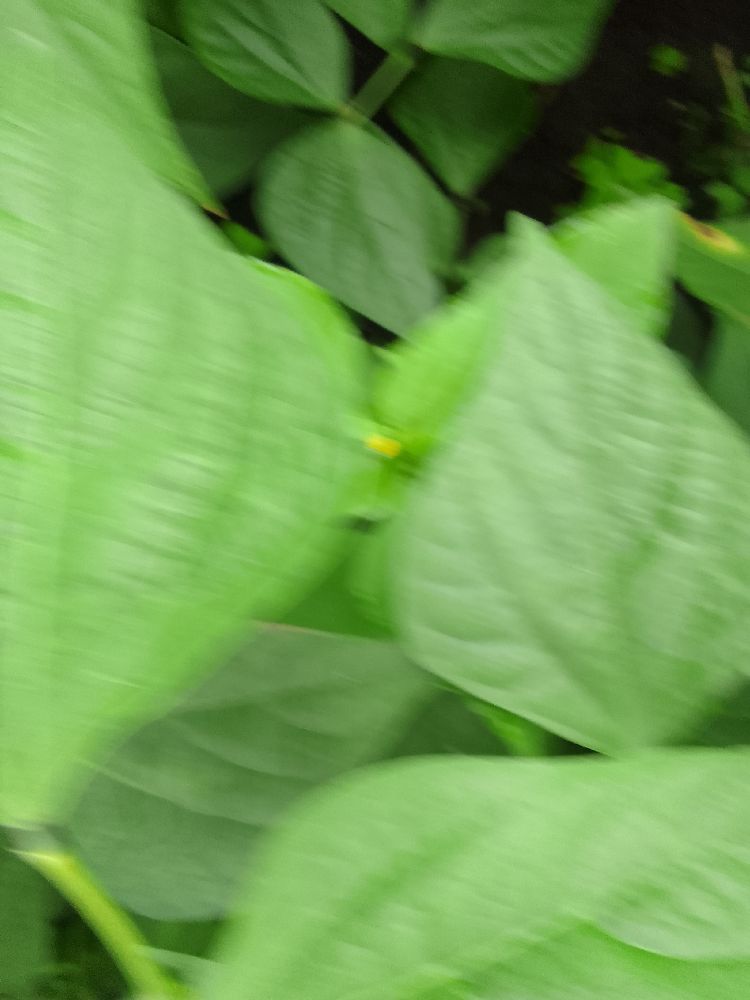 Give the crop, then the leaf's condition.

common bean, healthy
